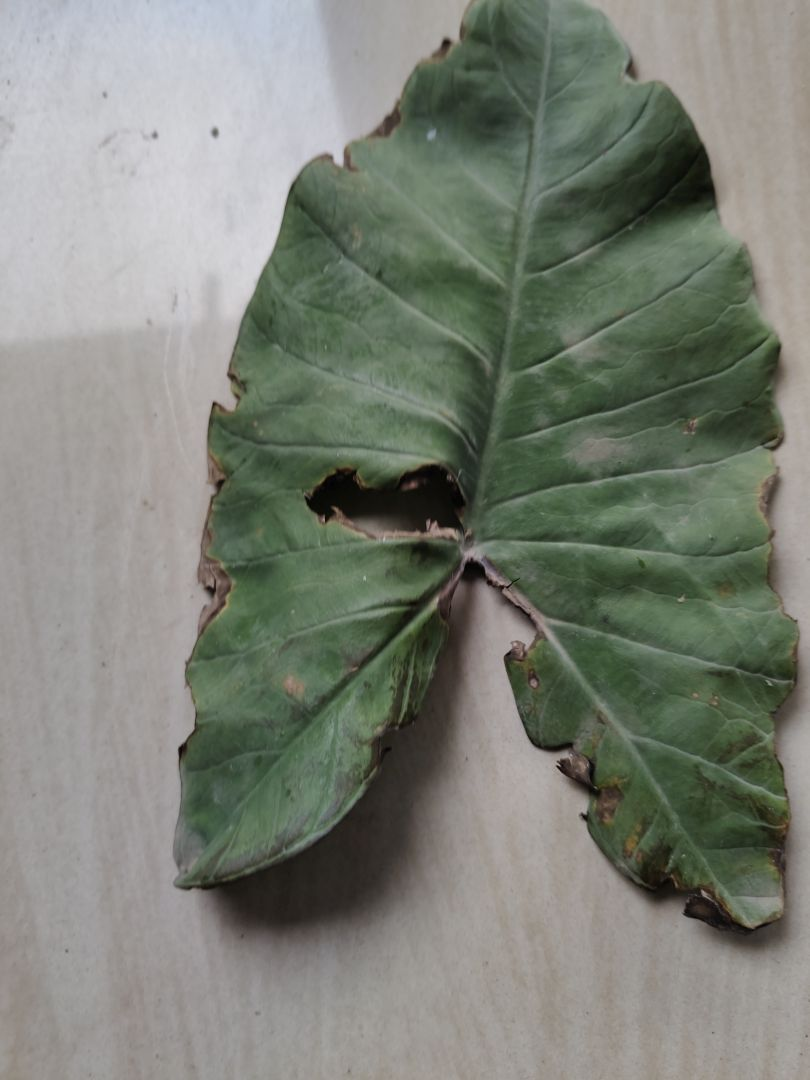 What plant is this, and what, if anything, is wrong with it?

taro, leaf blight
